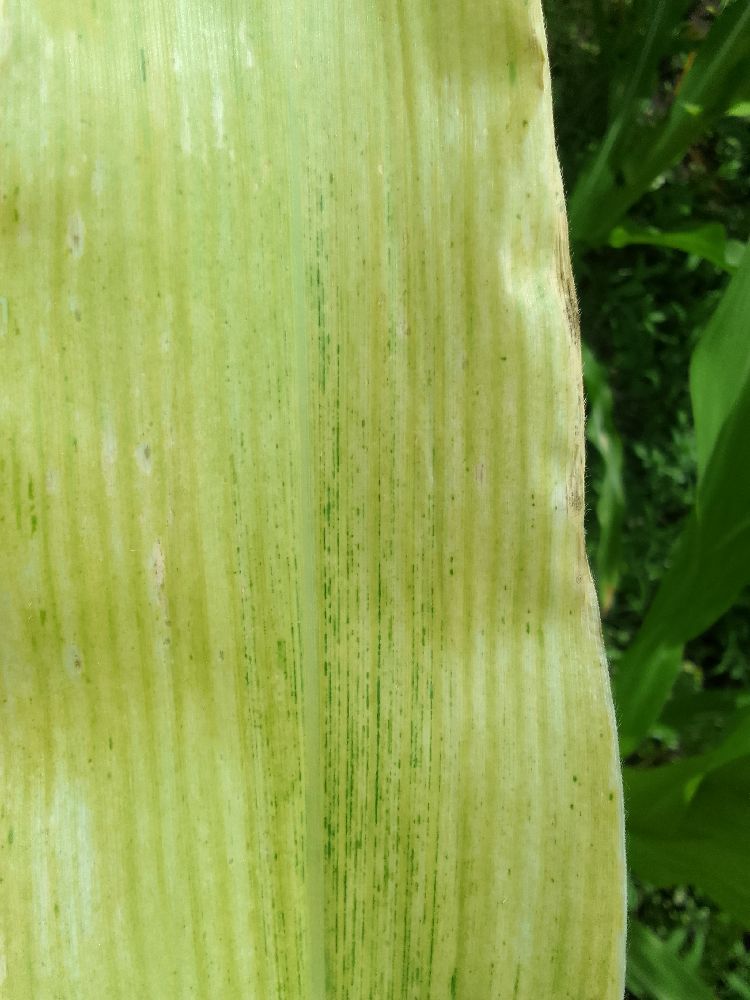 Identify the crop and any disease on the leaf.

maize, maize lethal necrosis
